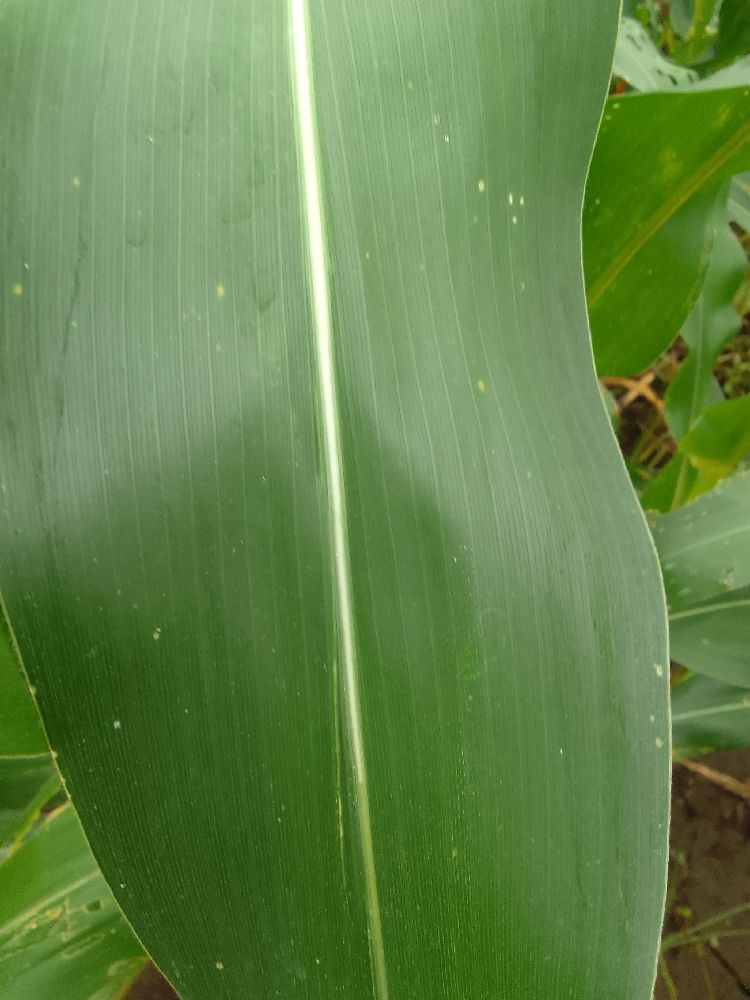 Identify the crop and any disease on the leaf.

maize, healthy
